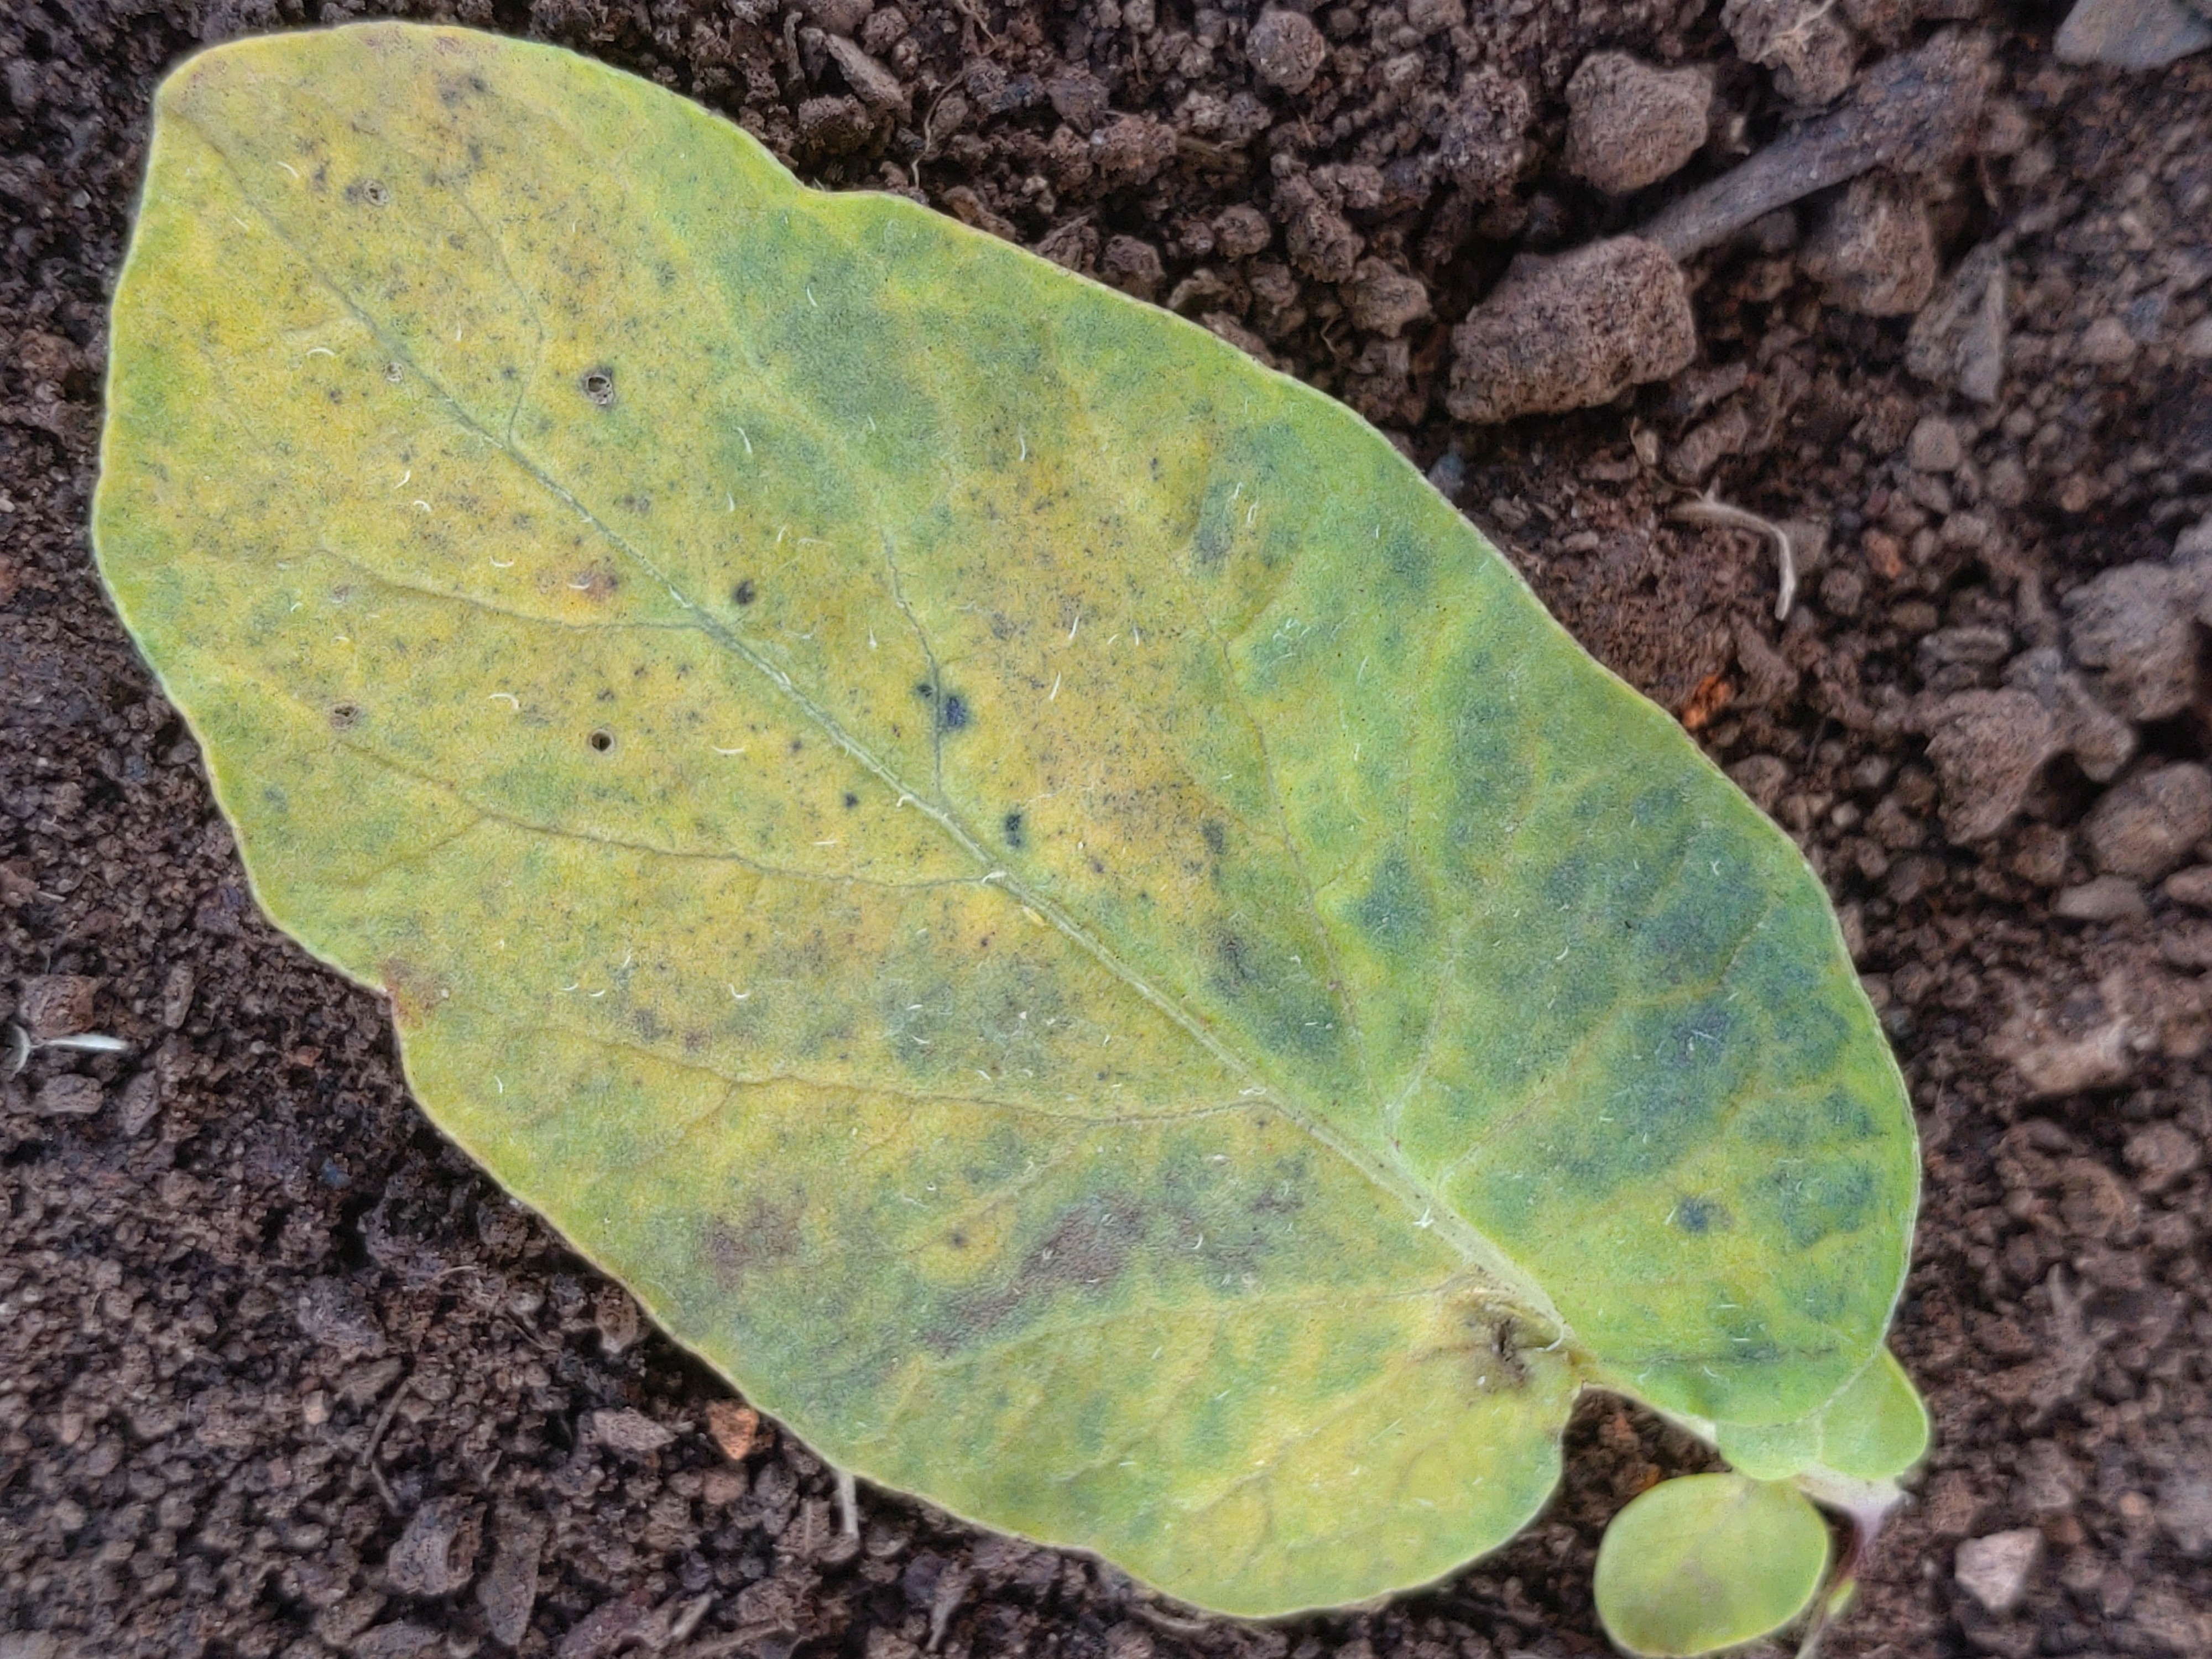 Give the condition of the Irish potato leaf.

late blight
